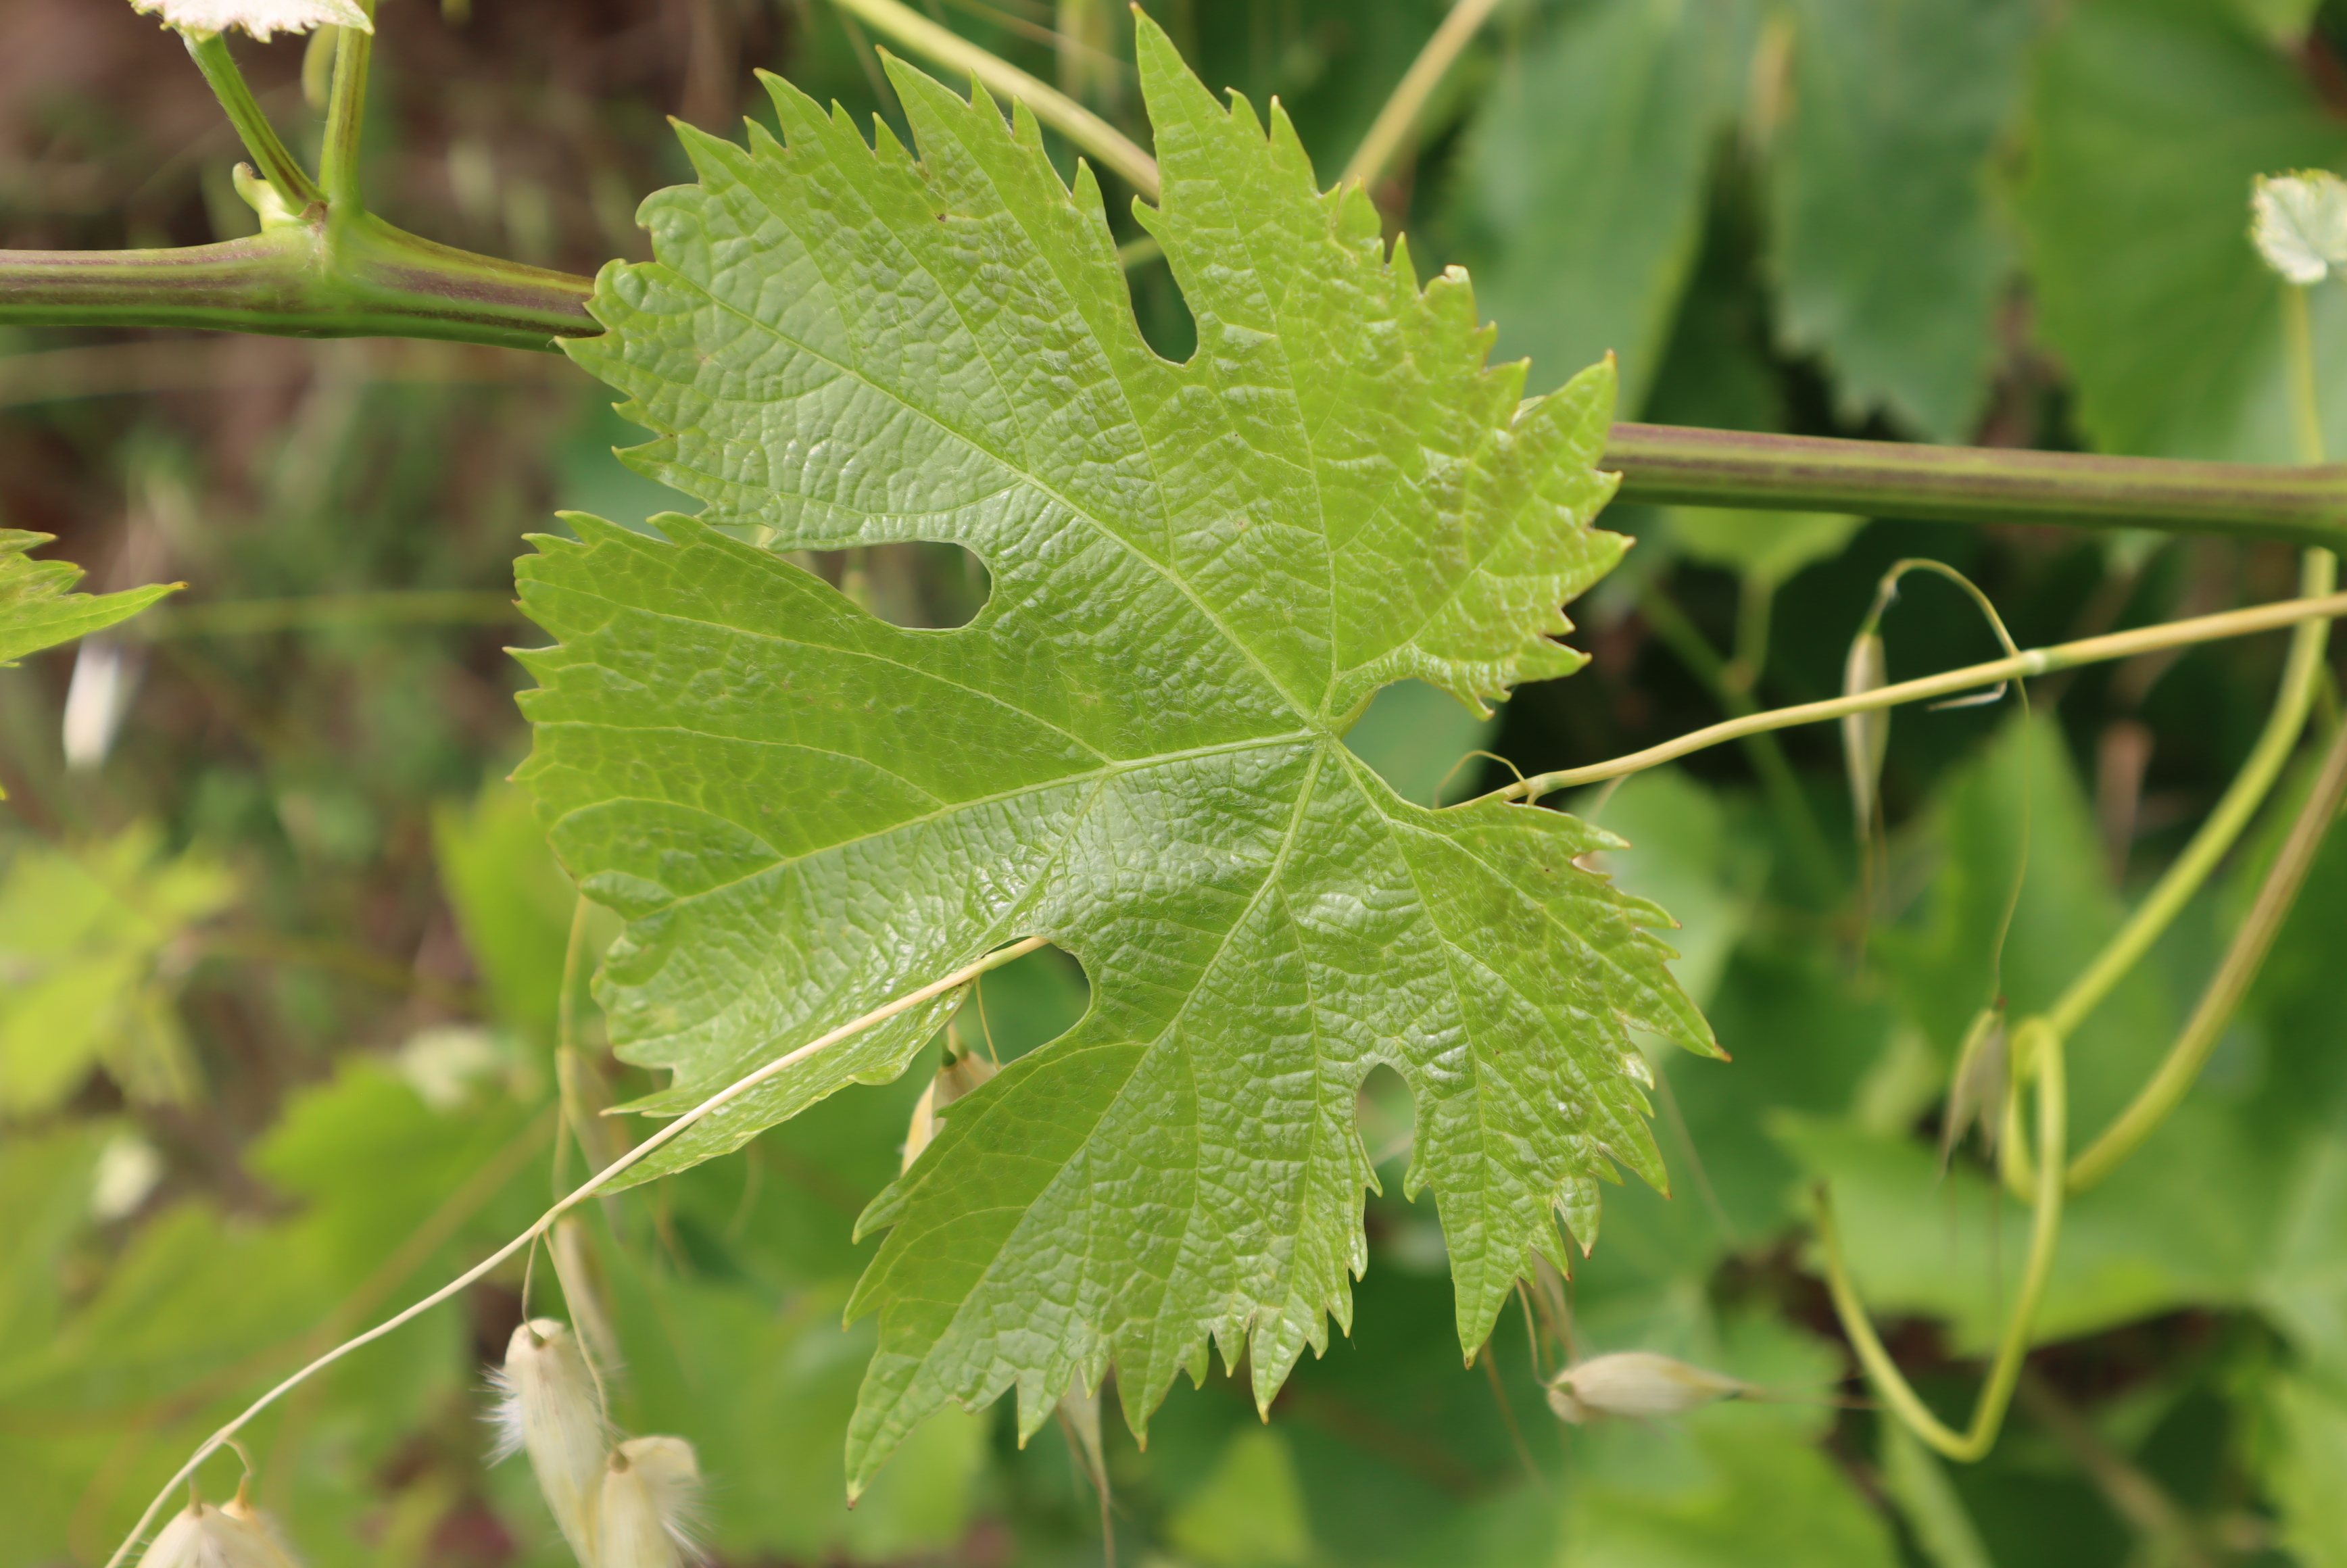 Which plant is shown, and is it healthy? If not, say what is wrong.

grapevine, mites
